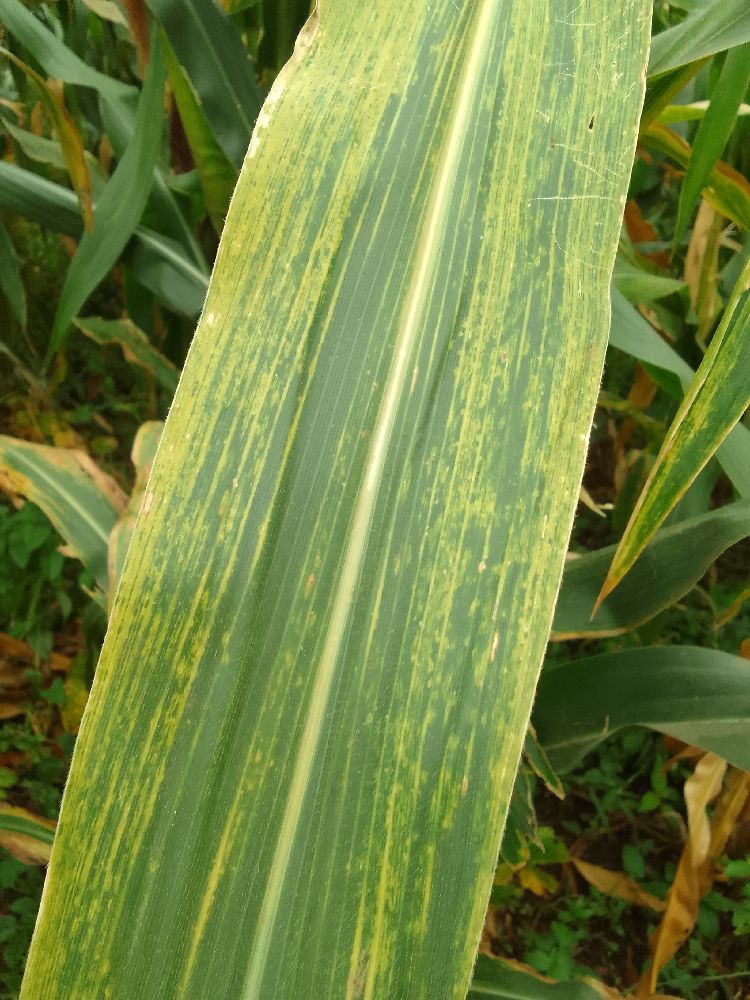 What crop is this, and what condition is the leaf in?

maize, maize lethal necrosis
